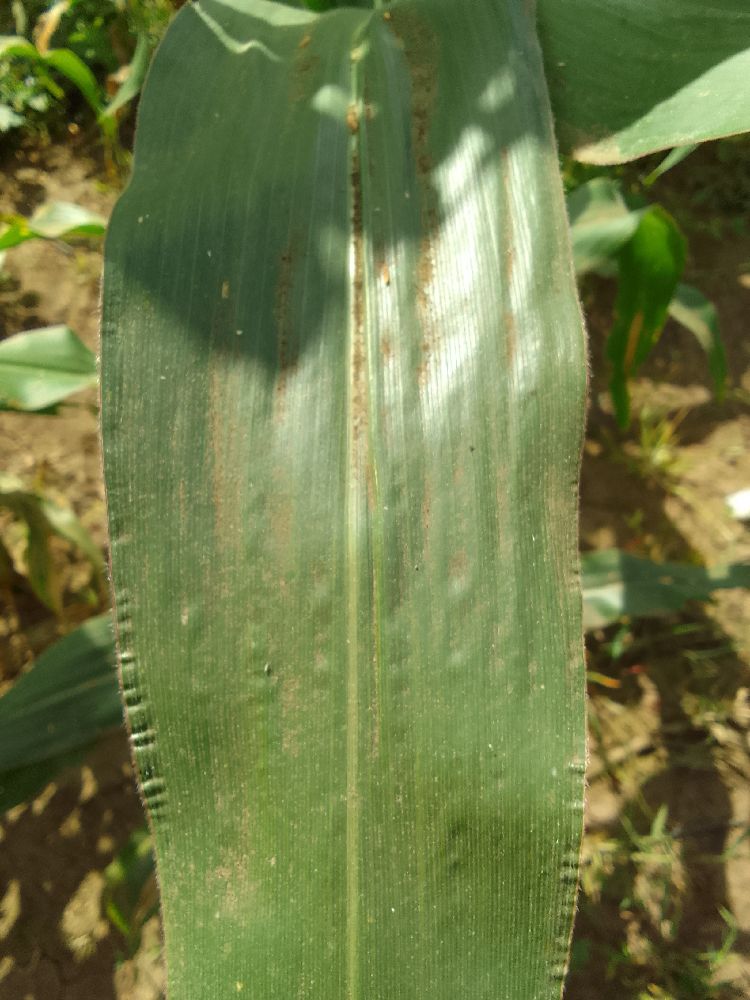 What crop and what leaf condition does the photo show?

maize, healthy
